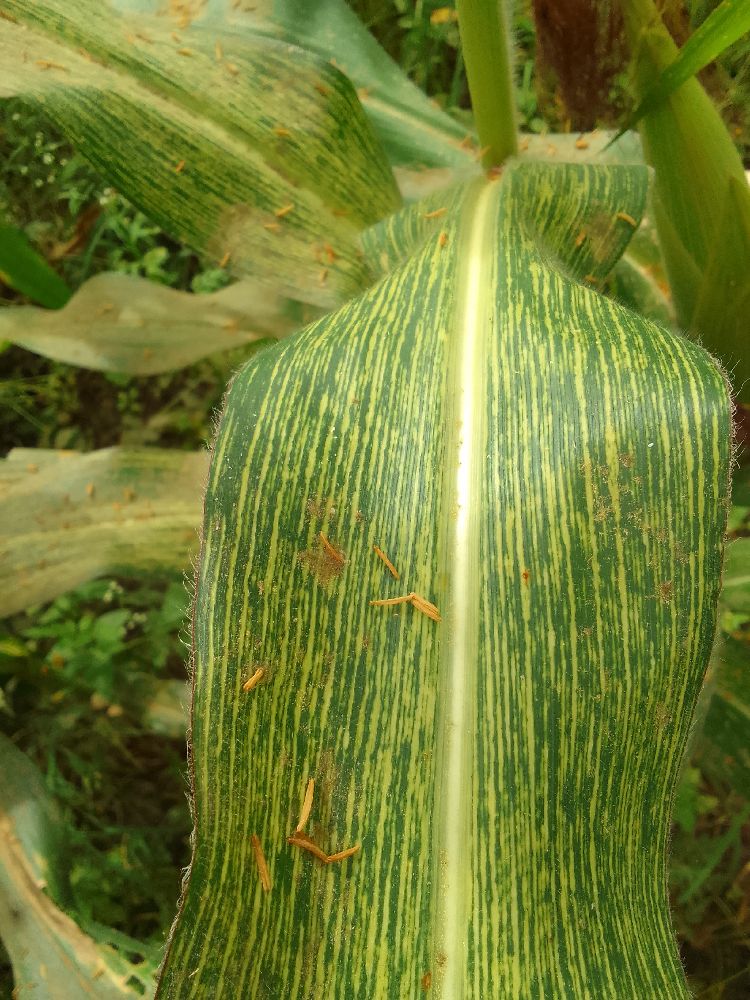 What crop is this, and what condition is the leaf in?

maize, maize streak virus
